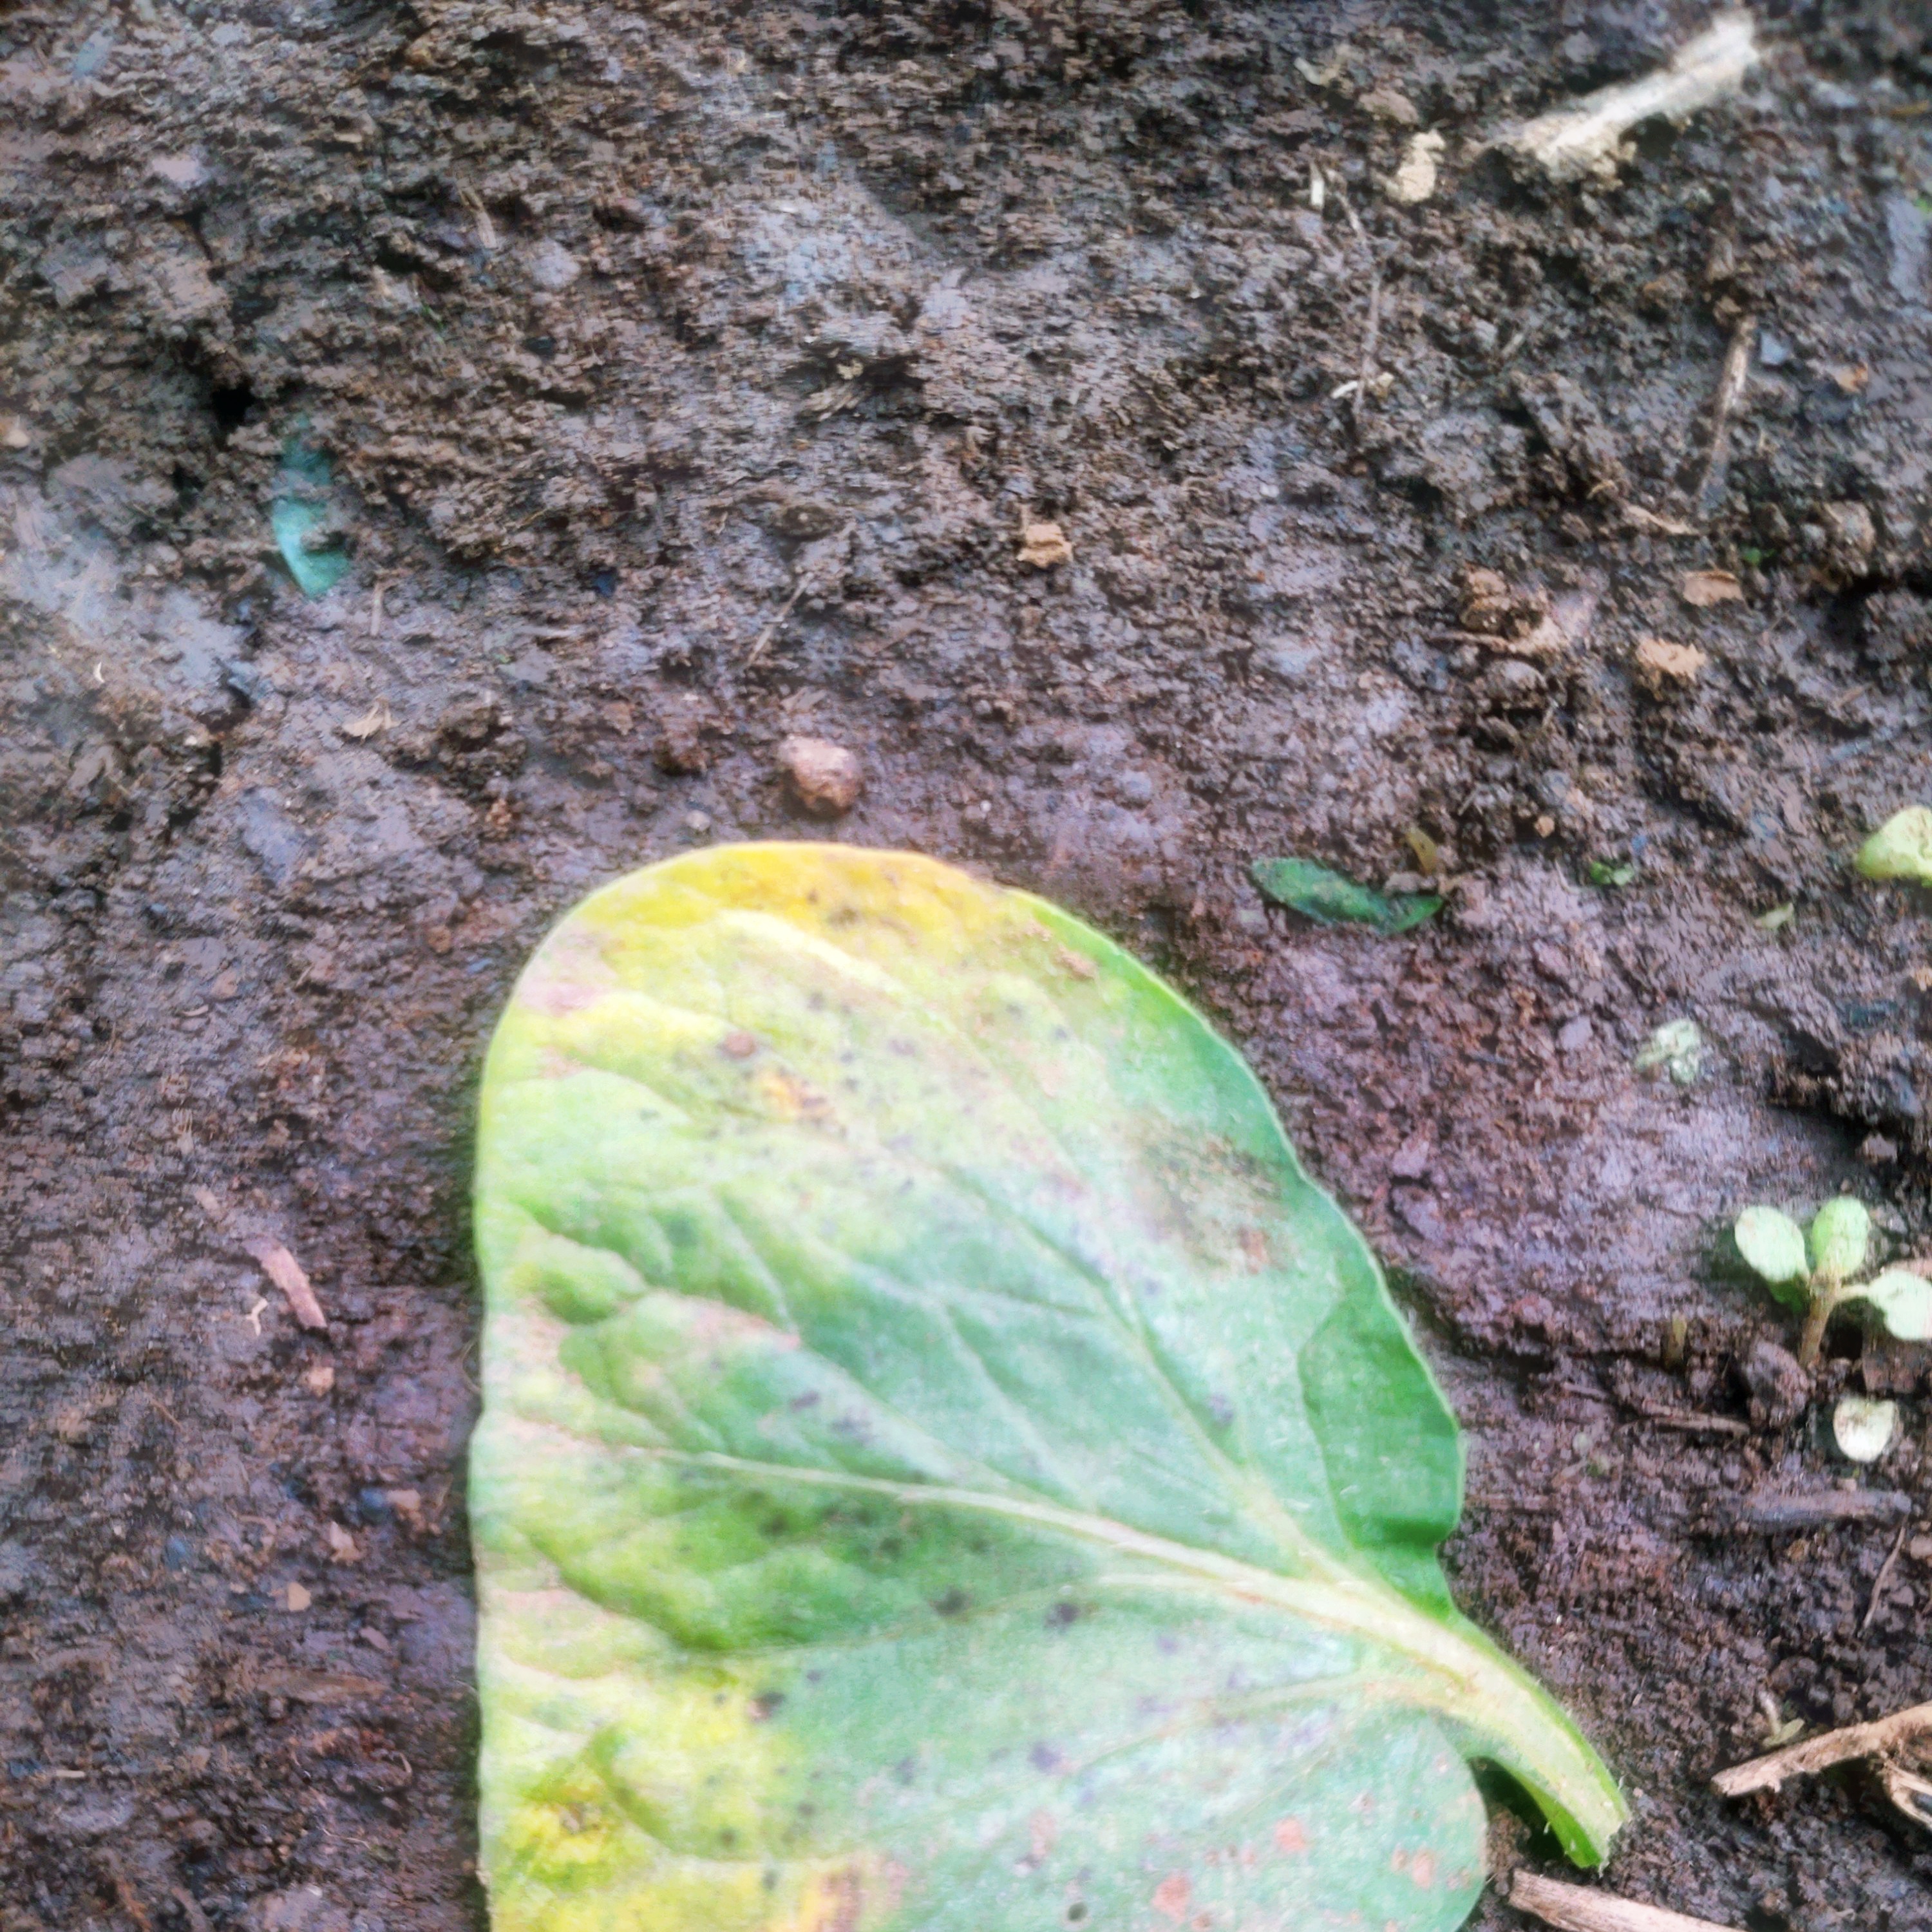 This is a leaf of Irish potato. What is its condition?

late blight
